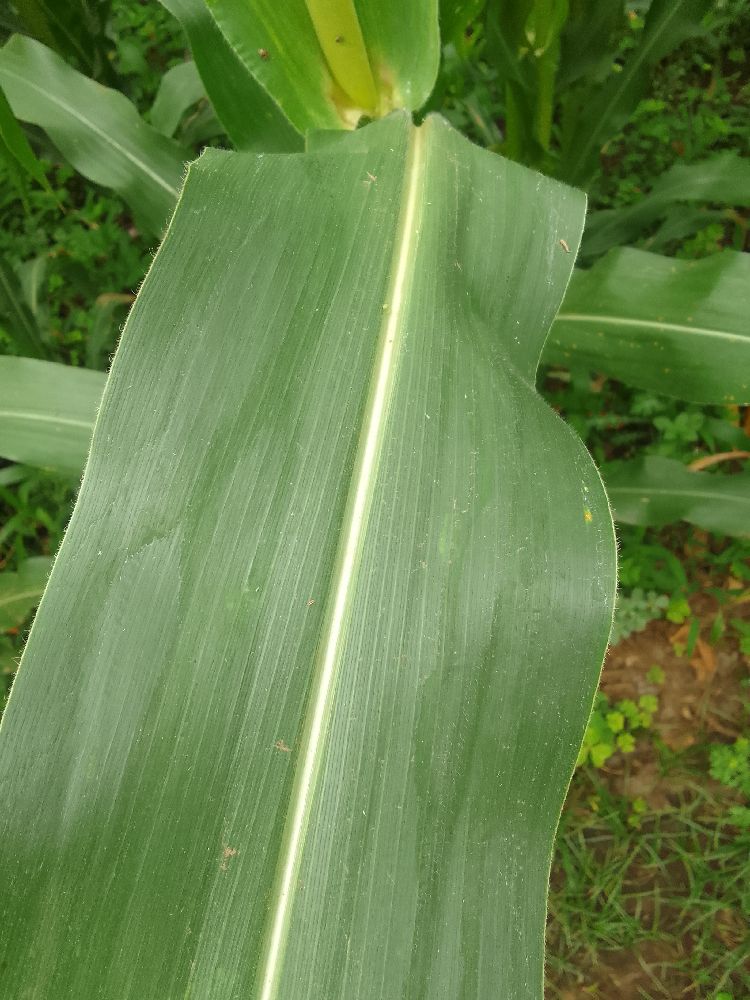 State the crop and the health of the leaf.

maize, healthy
